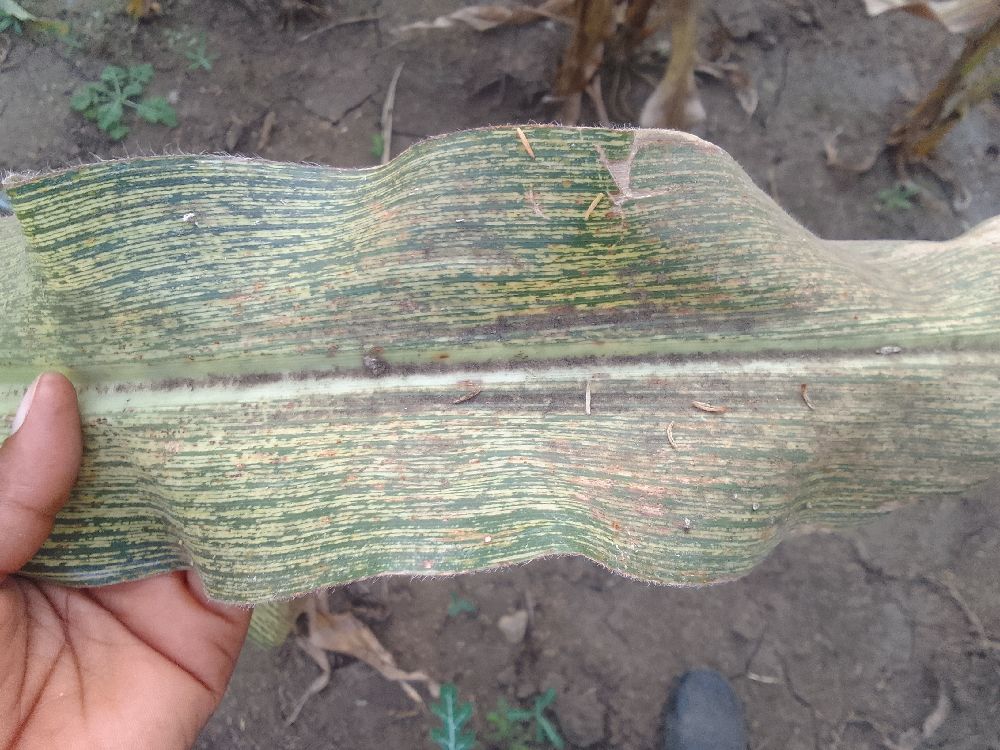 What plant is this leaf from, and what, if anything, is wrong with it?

maize, maize streak virus
